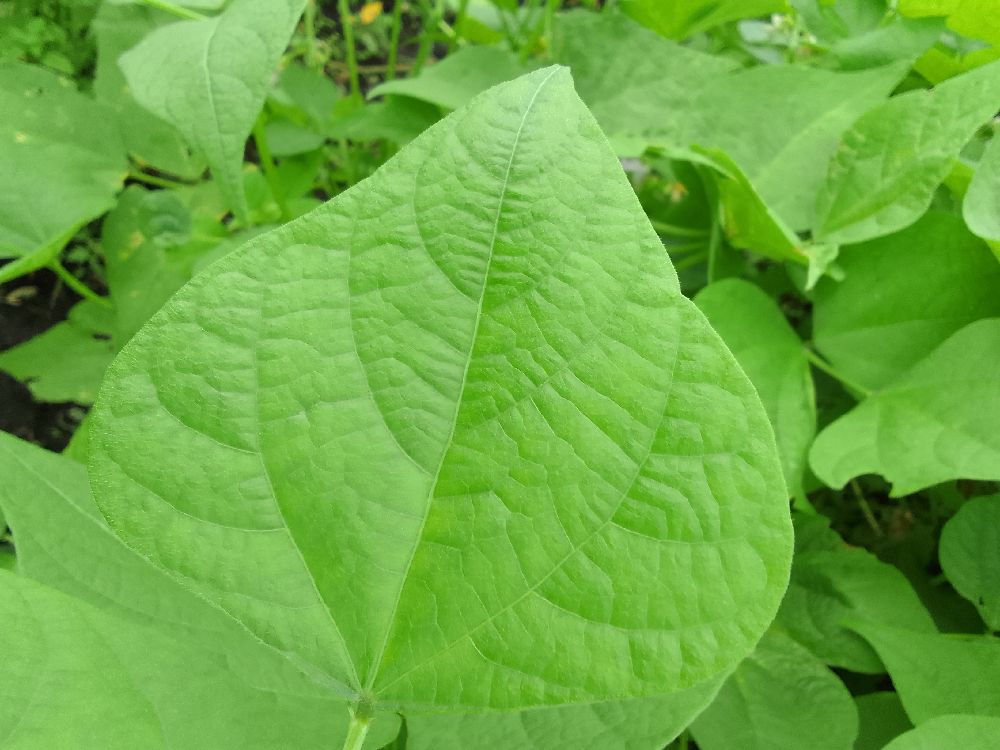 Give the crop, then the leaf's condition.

common bean, healthy
